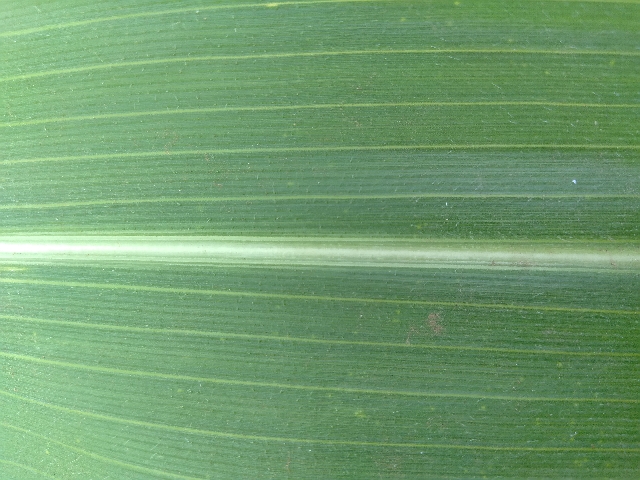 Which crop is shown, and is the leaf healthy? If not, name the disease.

maize, healthy
